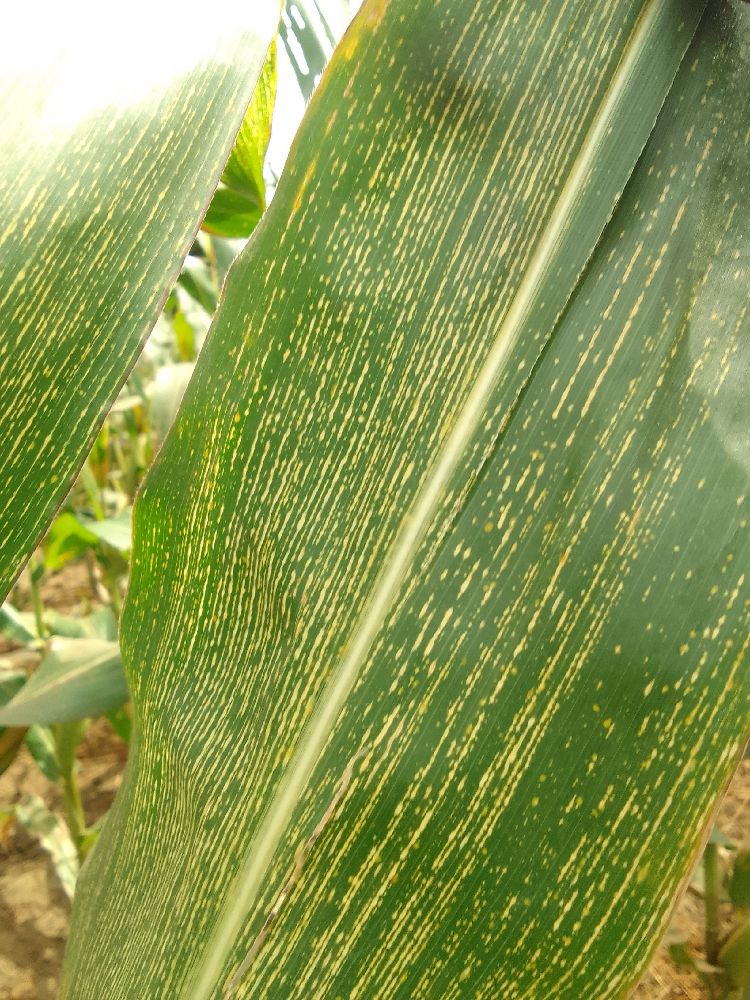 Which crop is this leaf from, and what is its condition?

maize, maize streak virus
